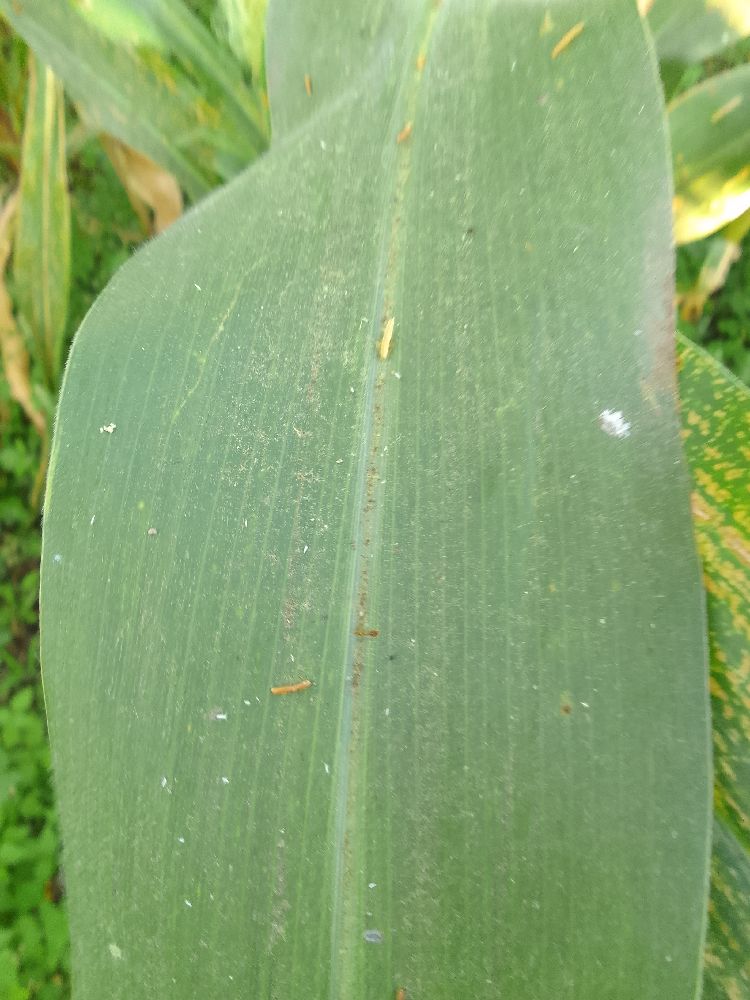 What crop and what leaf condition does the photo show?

maize, healthy
